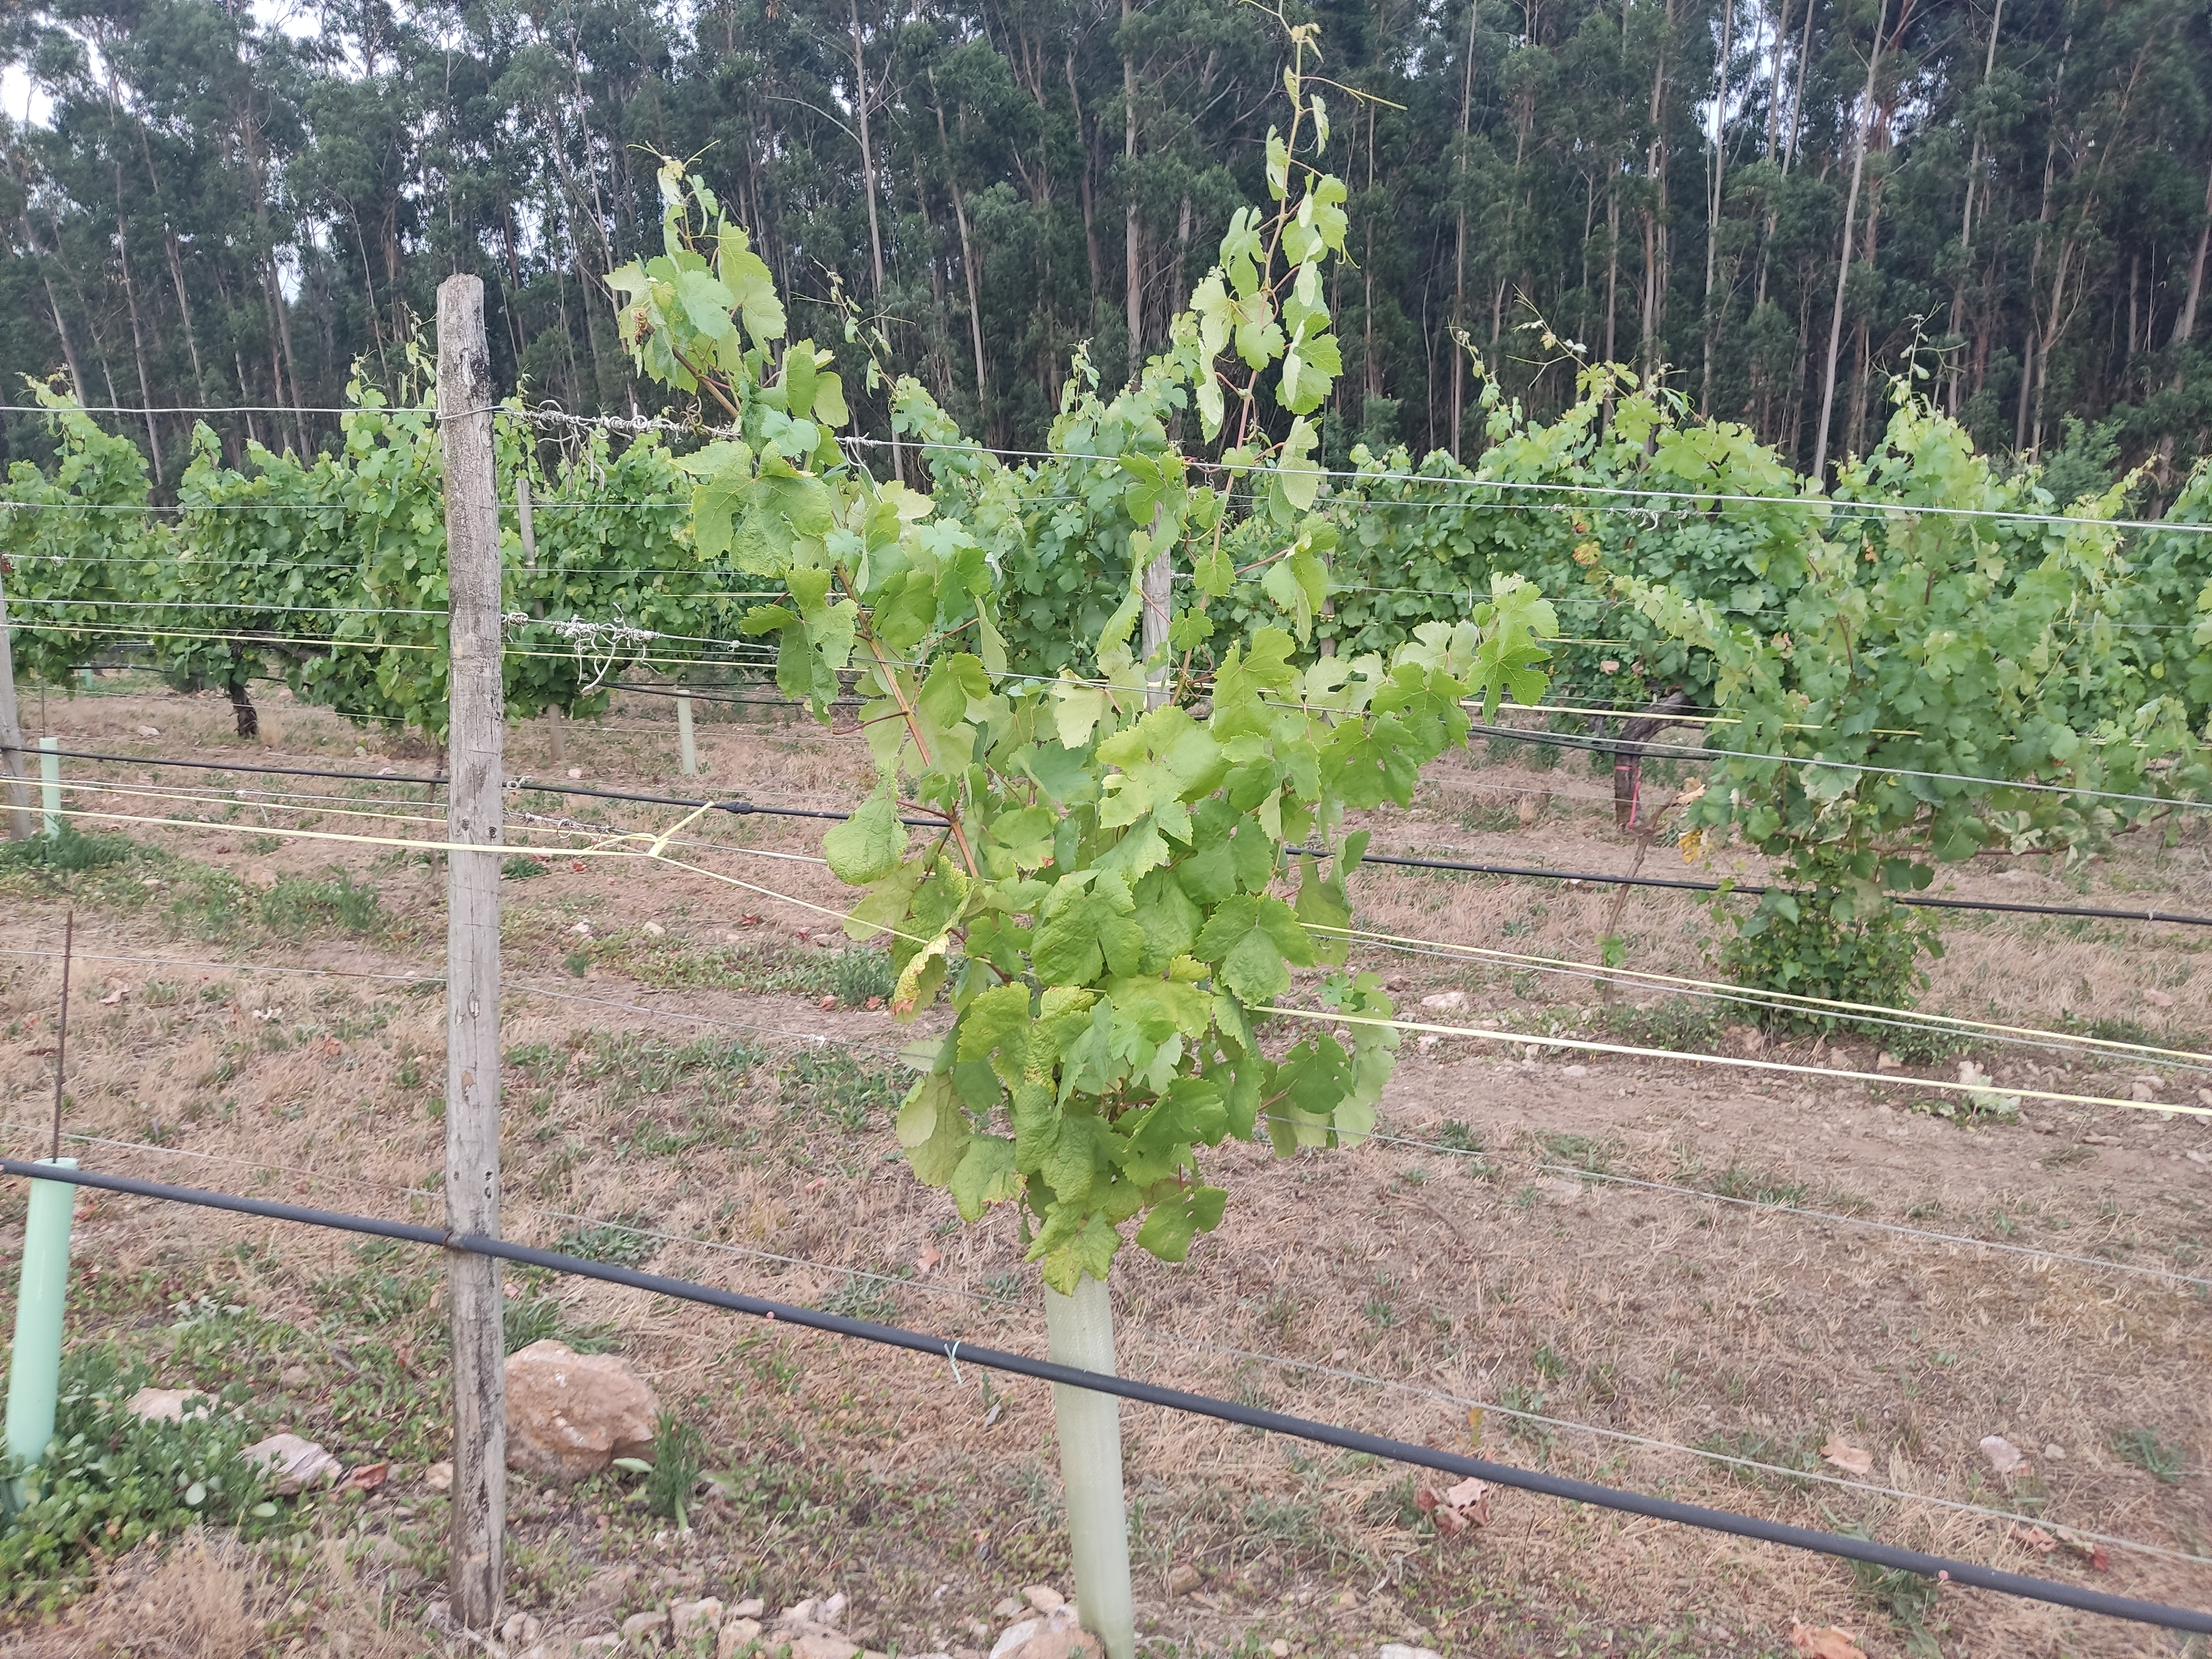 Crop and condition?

grapevine, not affected by esca disease
